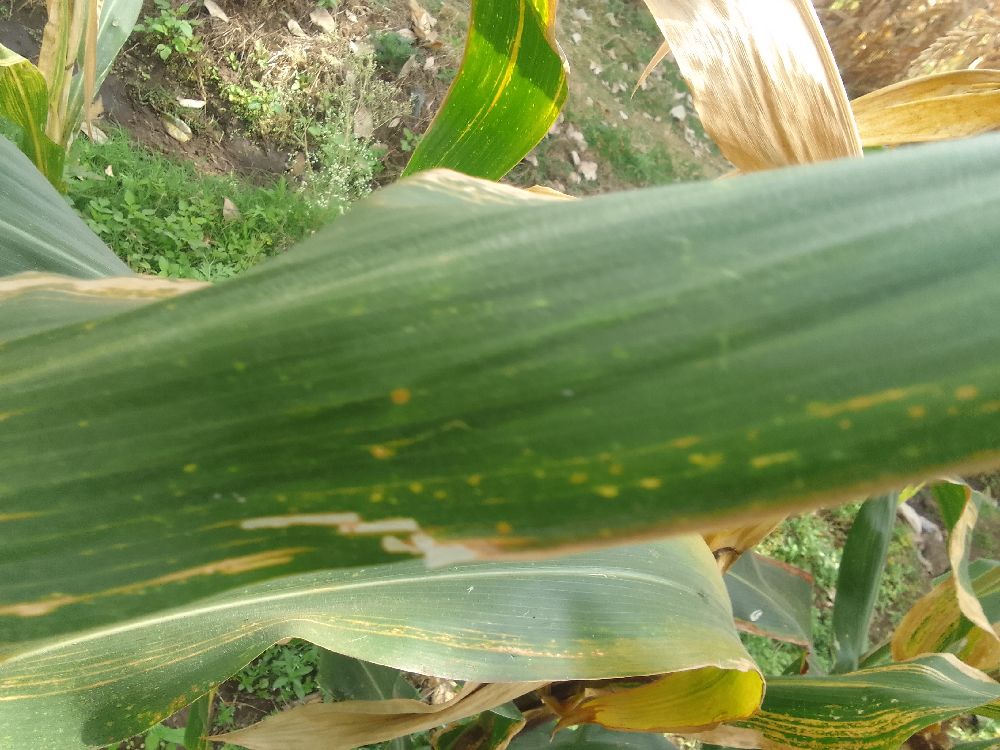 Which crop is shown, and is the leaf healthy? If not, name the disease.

maize, maize lethal necrosis
